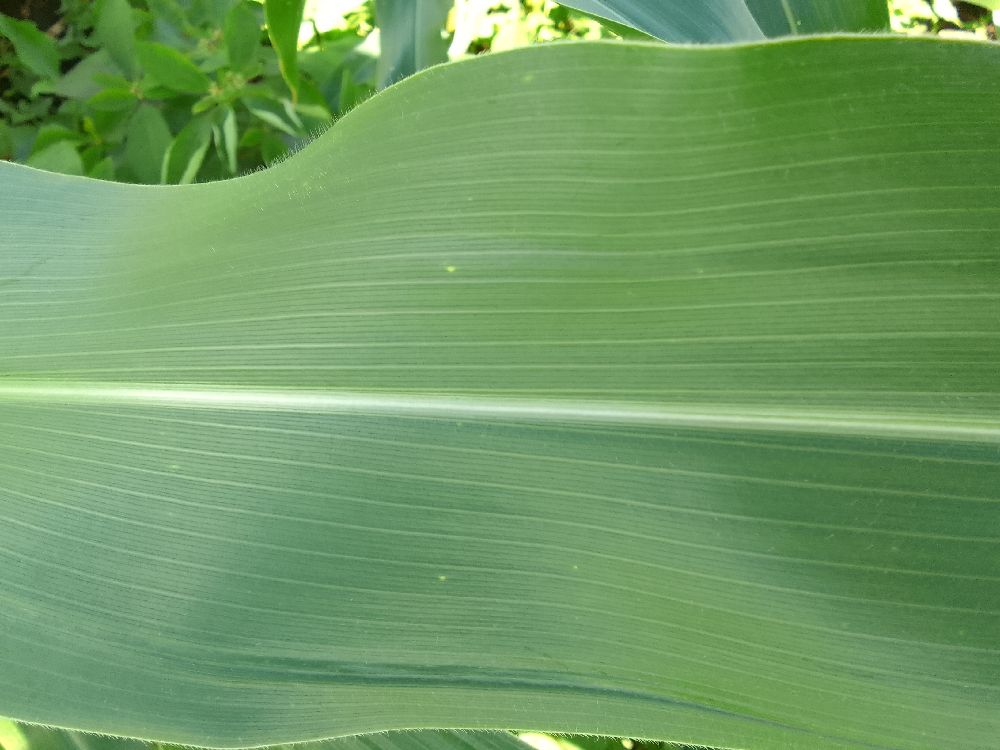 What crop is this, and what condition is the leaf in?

maize, healthy
